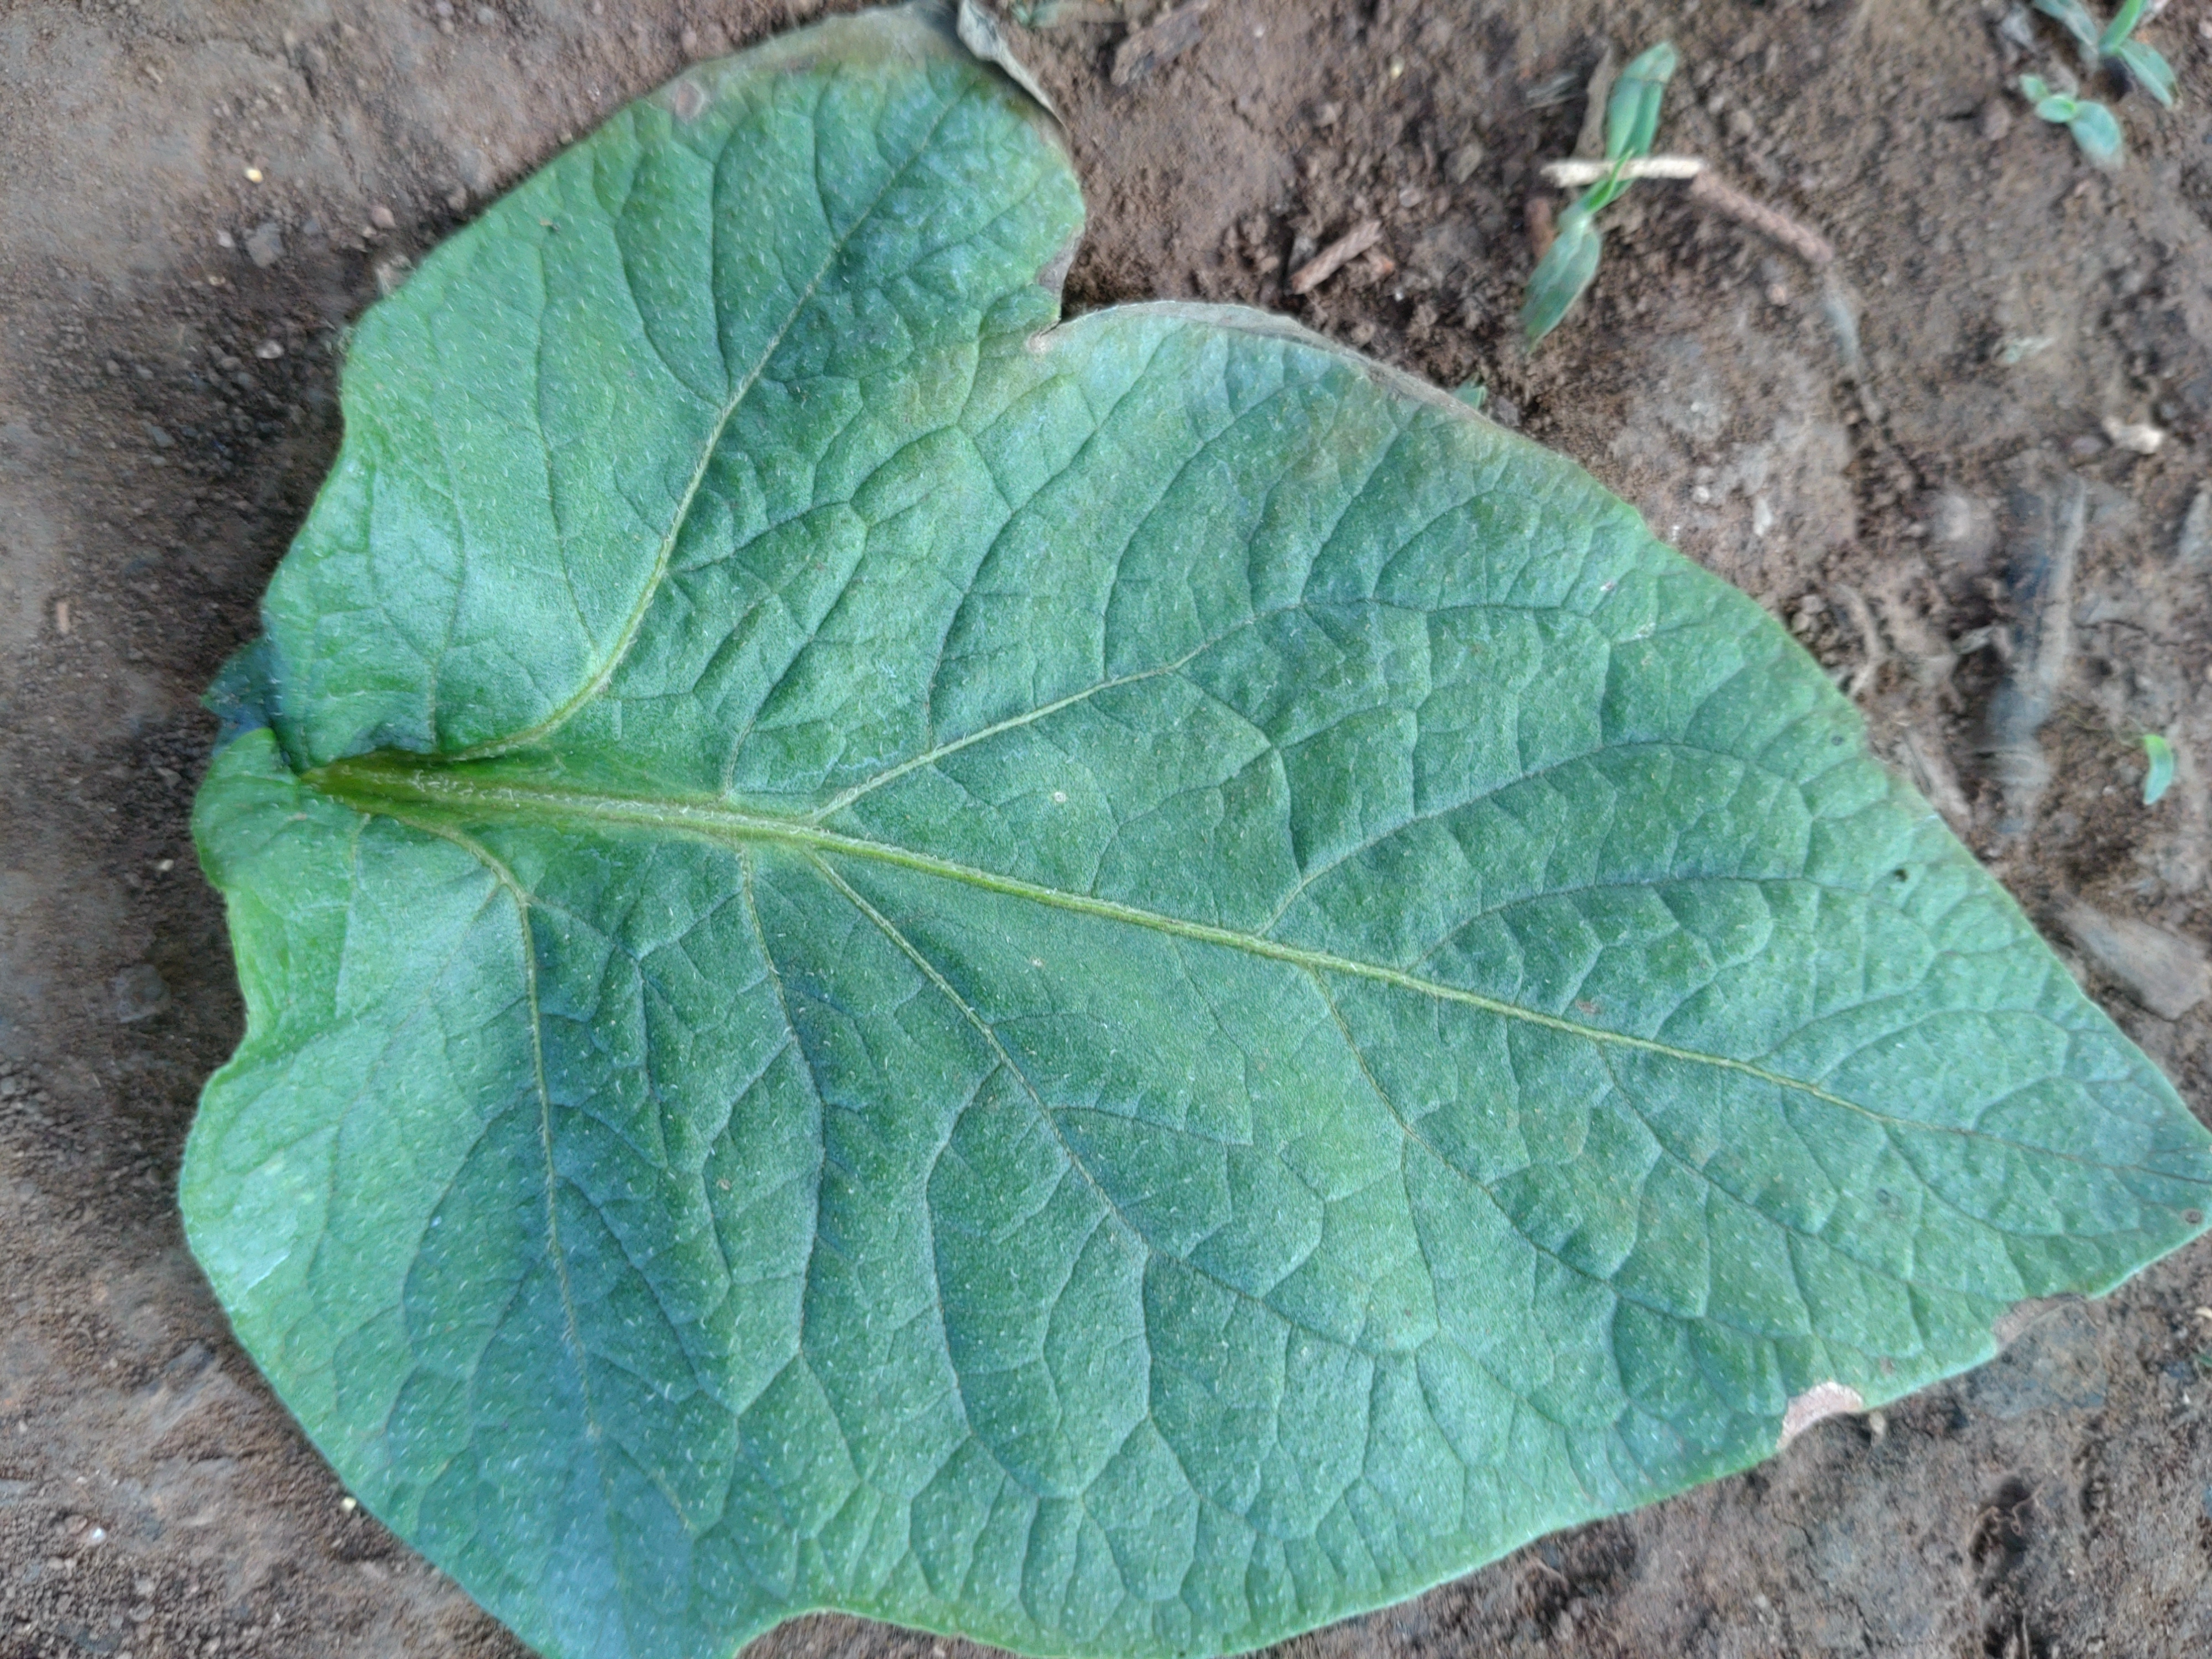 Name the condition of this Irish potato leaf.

early blight
